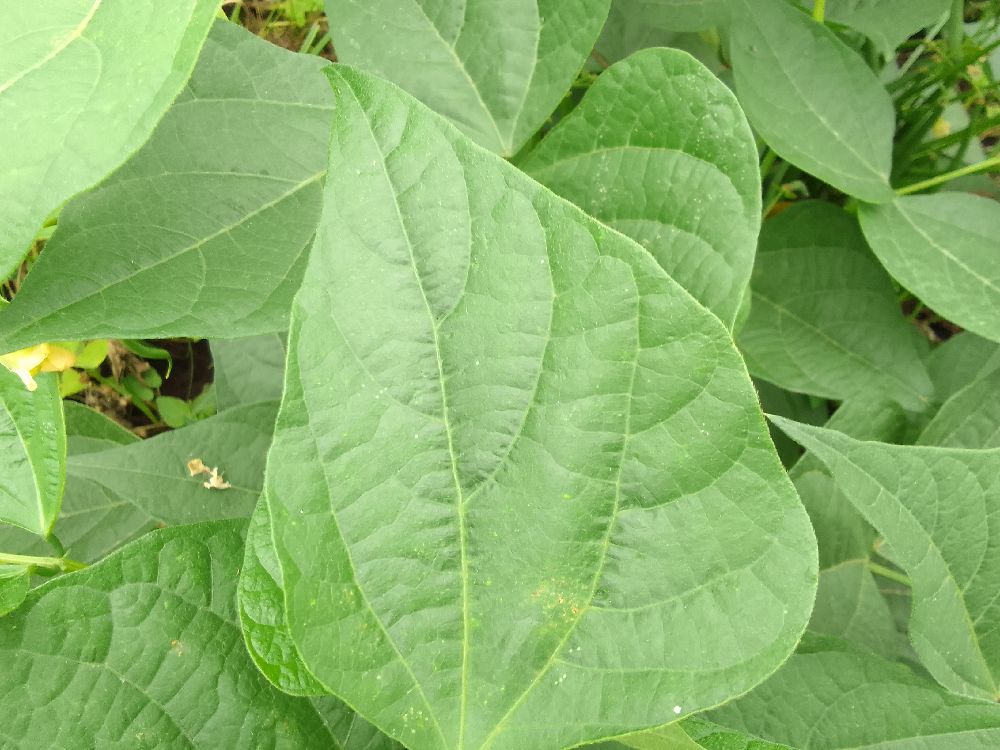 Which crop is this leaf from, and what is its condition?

common bean, healthy
